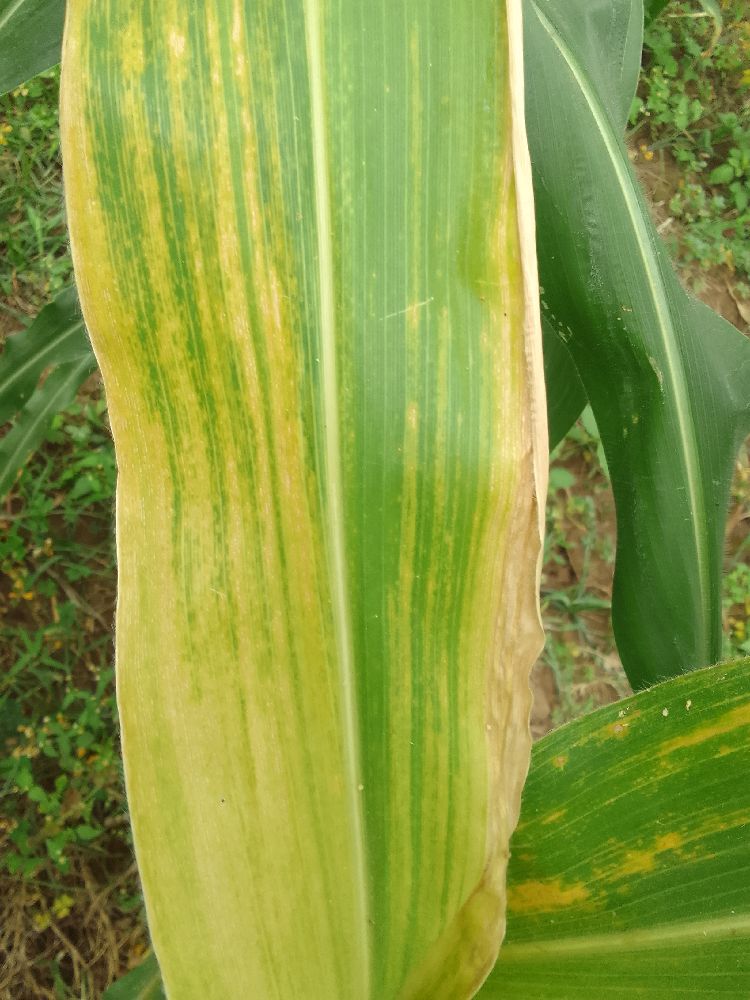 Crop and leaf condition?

maize, maize lethal necrosis
